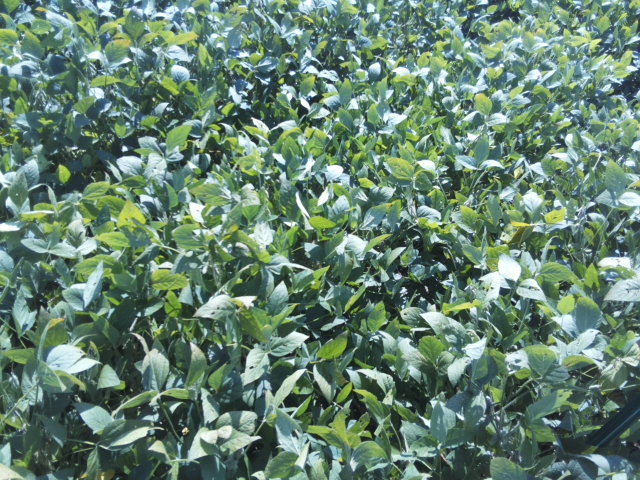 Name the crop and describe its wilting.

soybean, slight leaflet or petiole turgor loss in upper canopy
